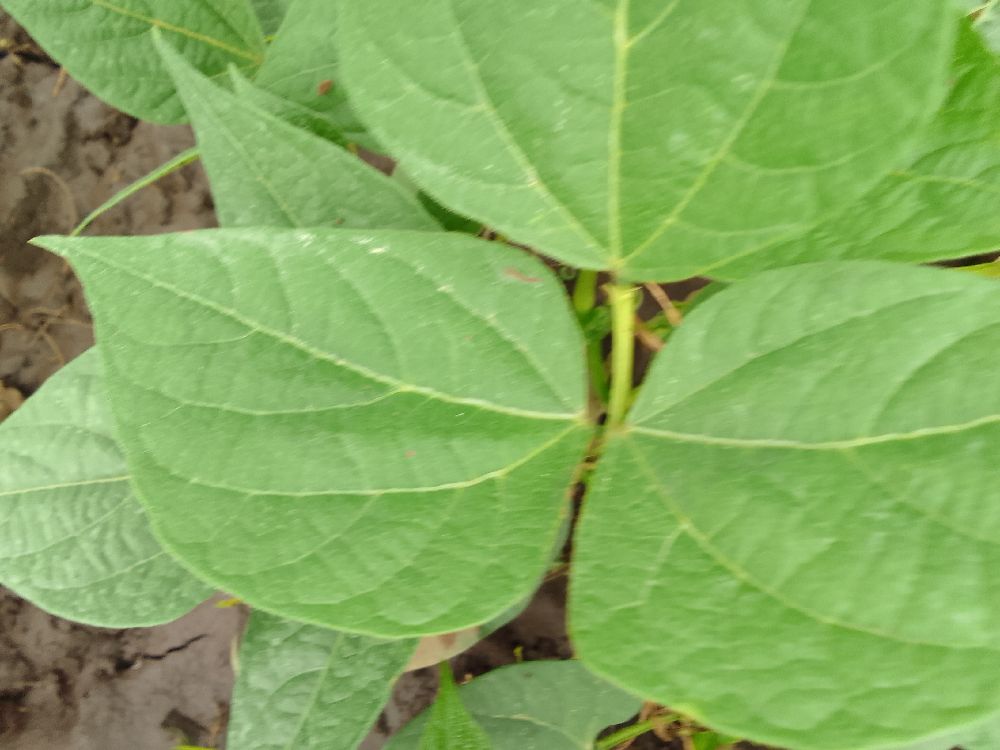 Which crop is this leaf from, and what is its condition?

common bean, healthy
